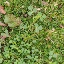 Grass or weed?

unstructured weed
